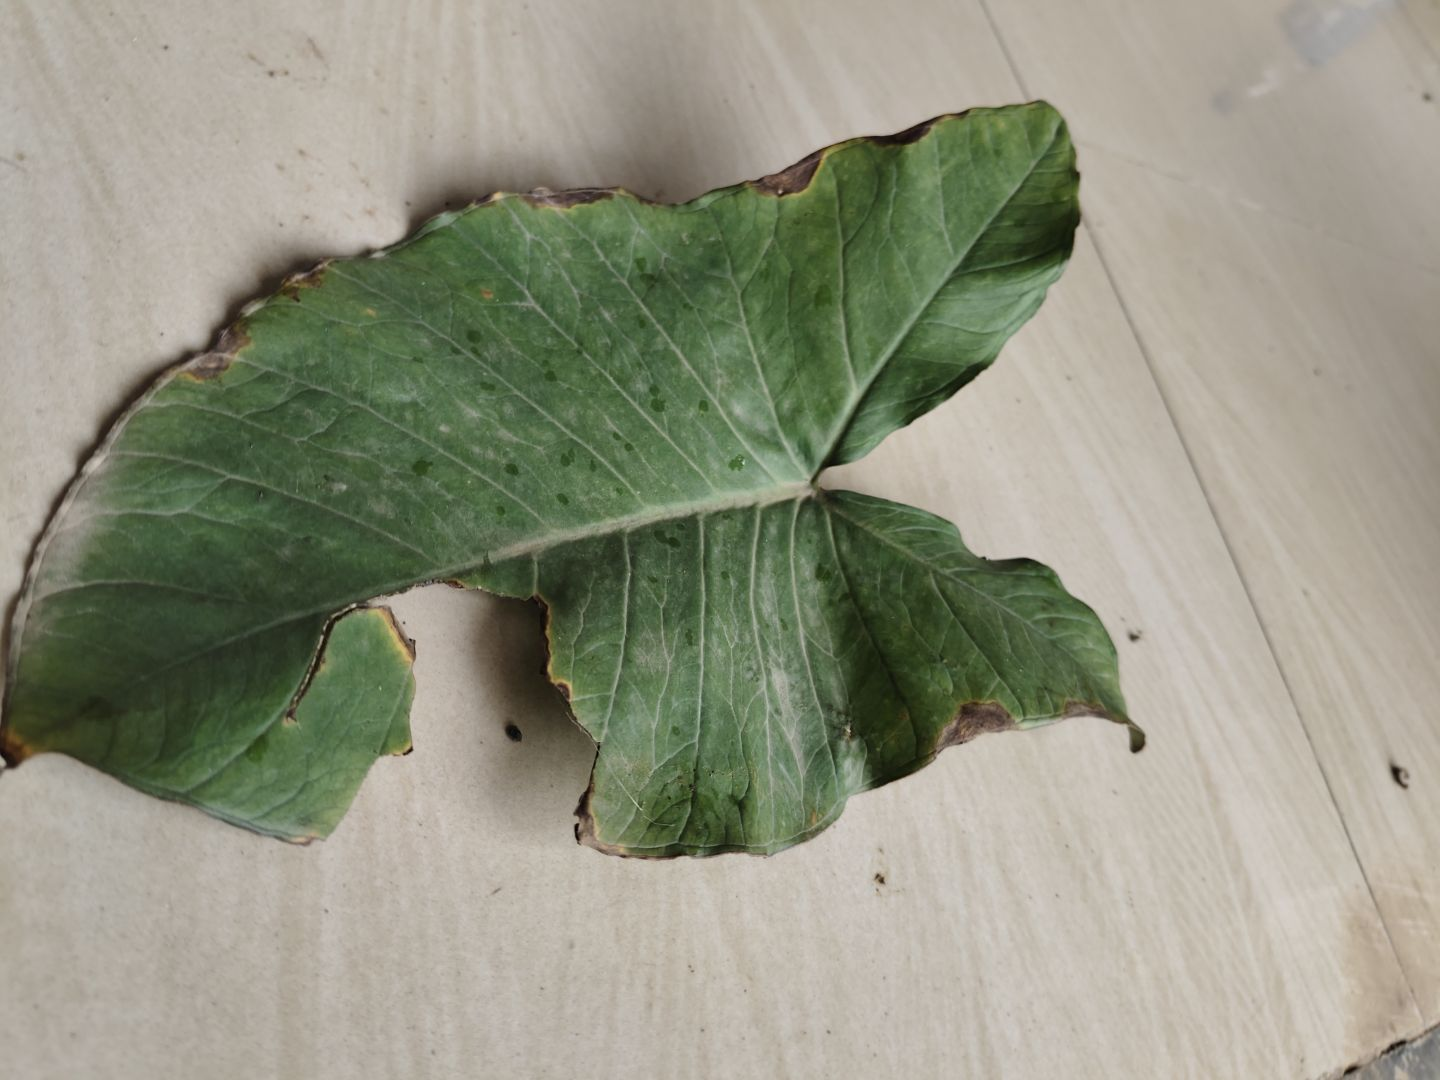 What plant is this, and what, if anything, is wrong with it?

taro, leaf blight
